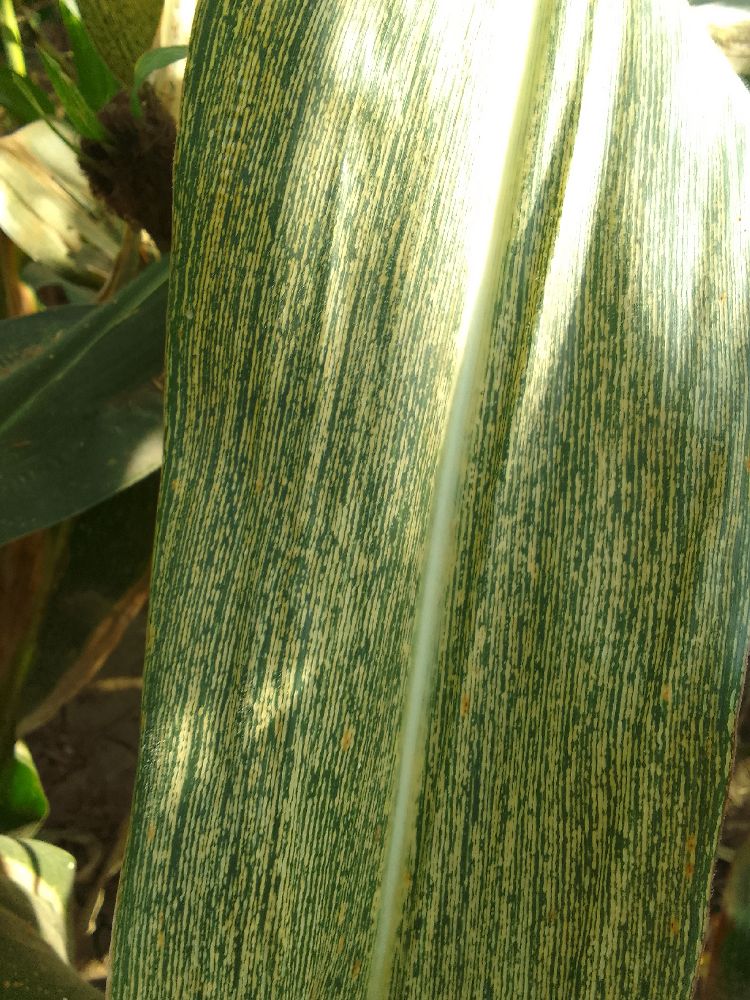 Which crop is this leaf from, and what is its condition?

maize, maize streak virus
